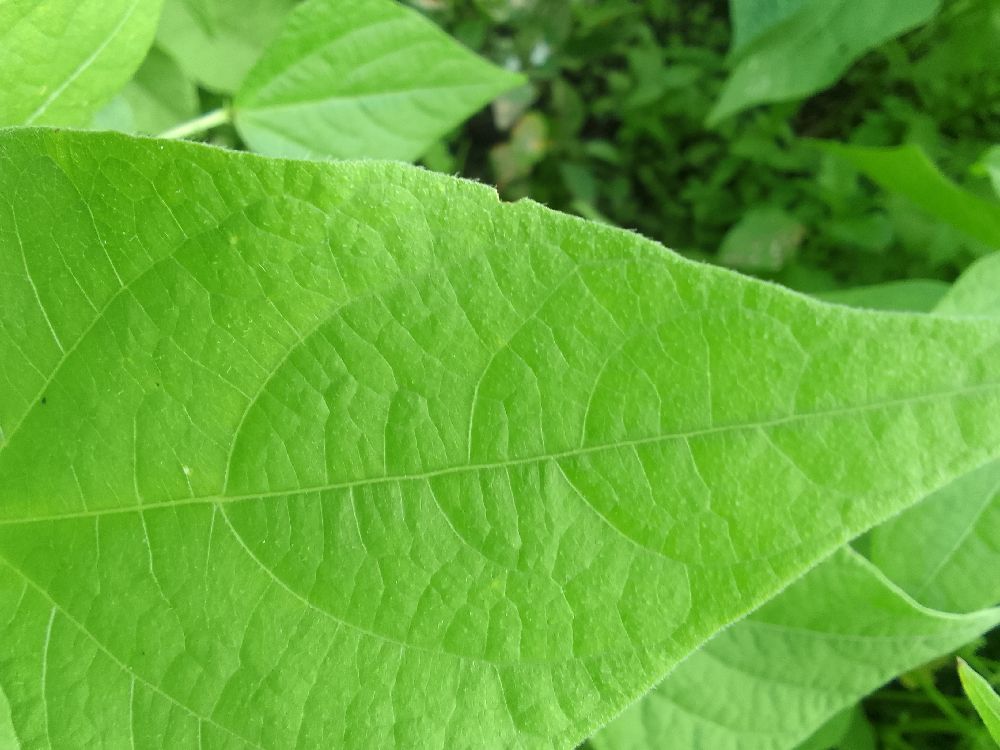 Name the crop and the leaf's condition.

common bean, healthy
